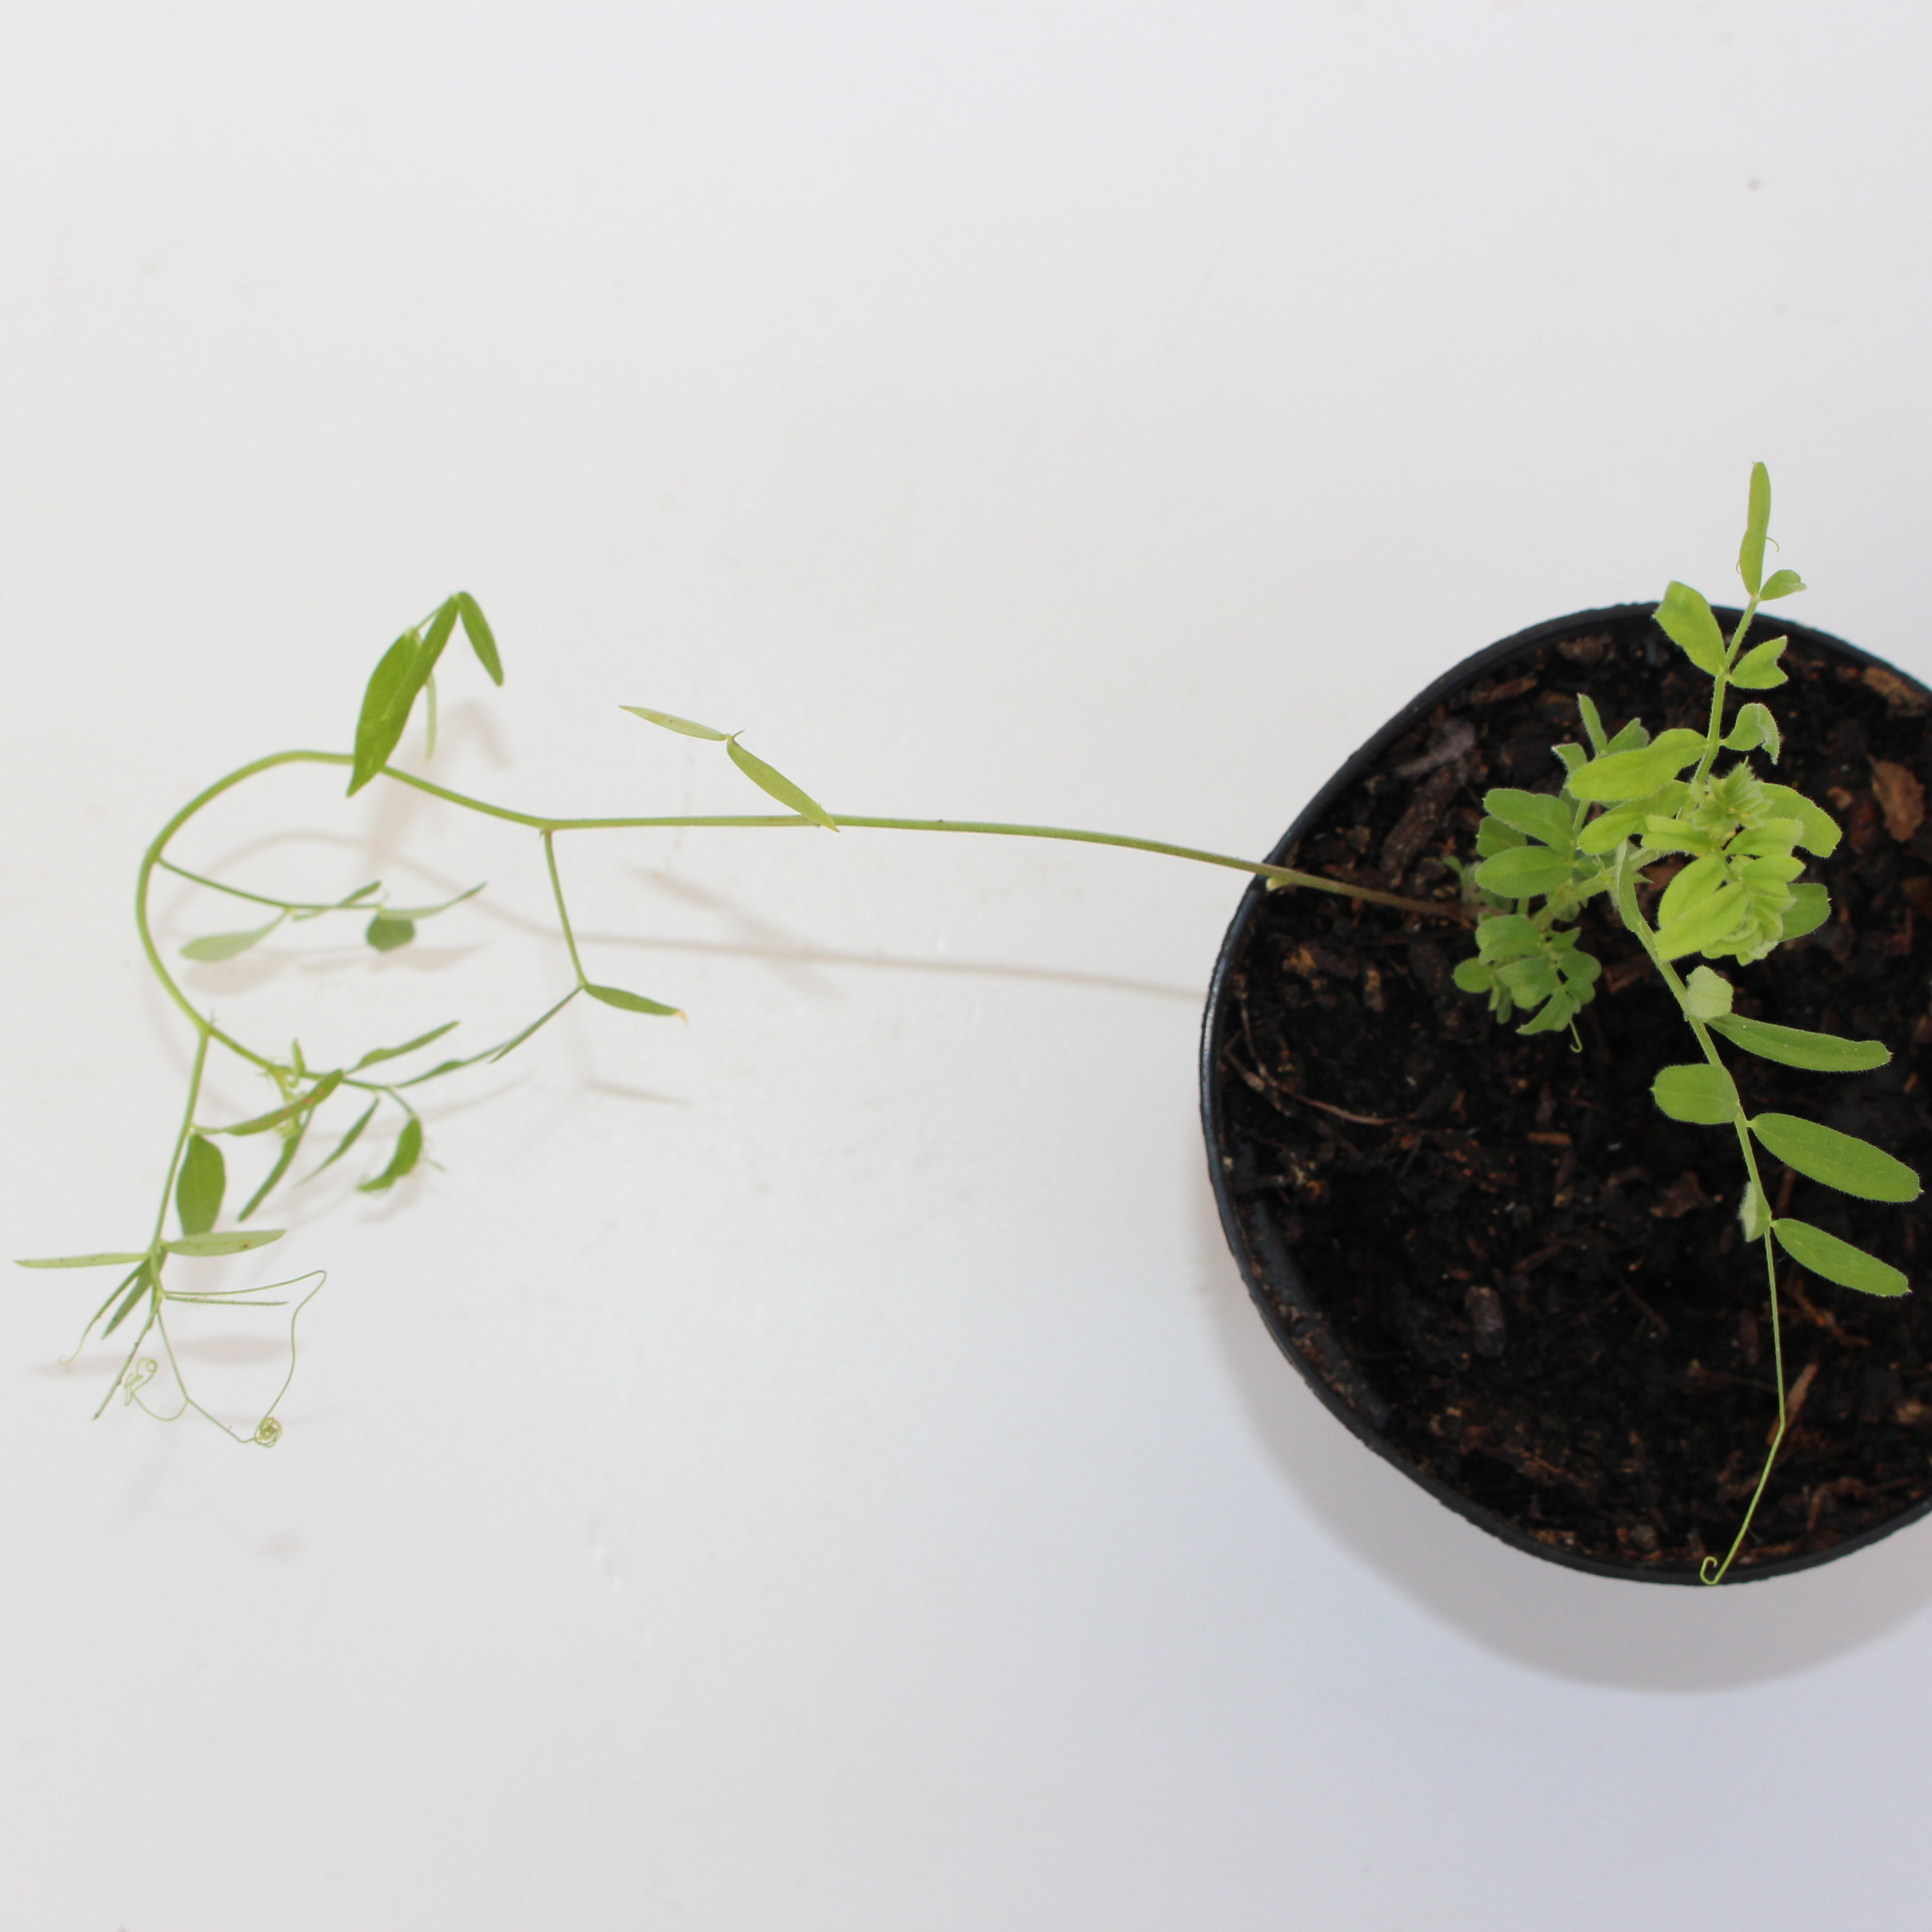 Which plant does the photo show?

Vicia sativa
